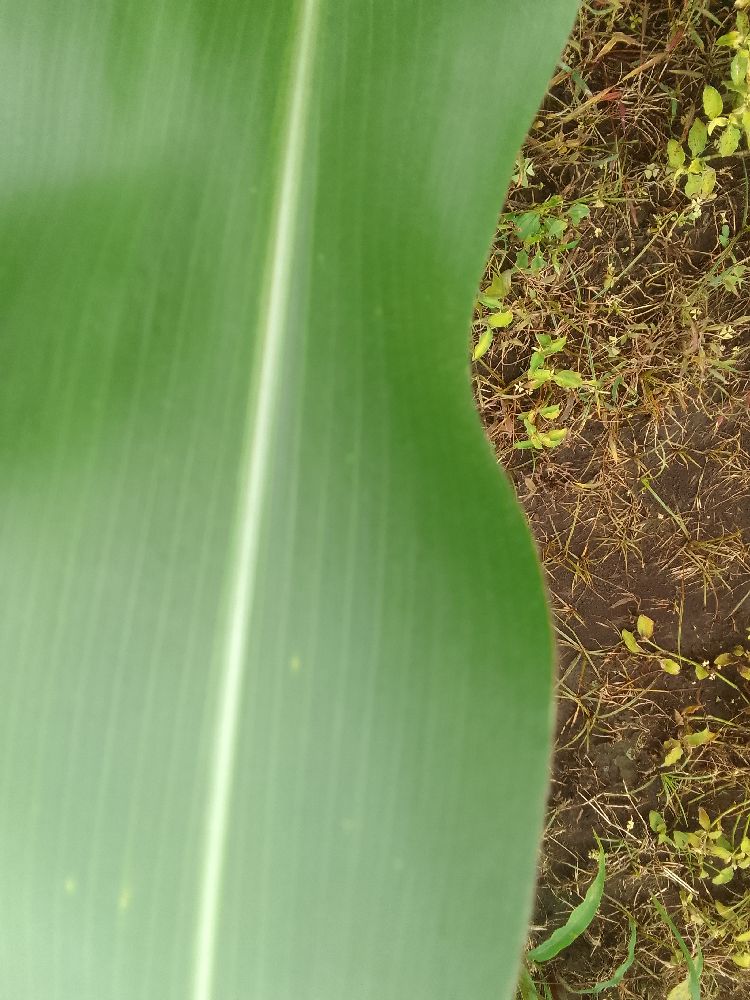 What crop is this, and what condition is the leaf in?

maize, healthy
